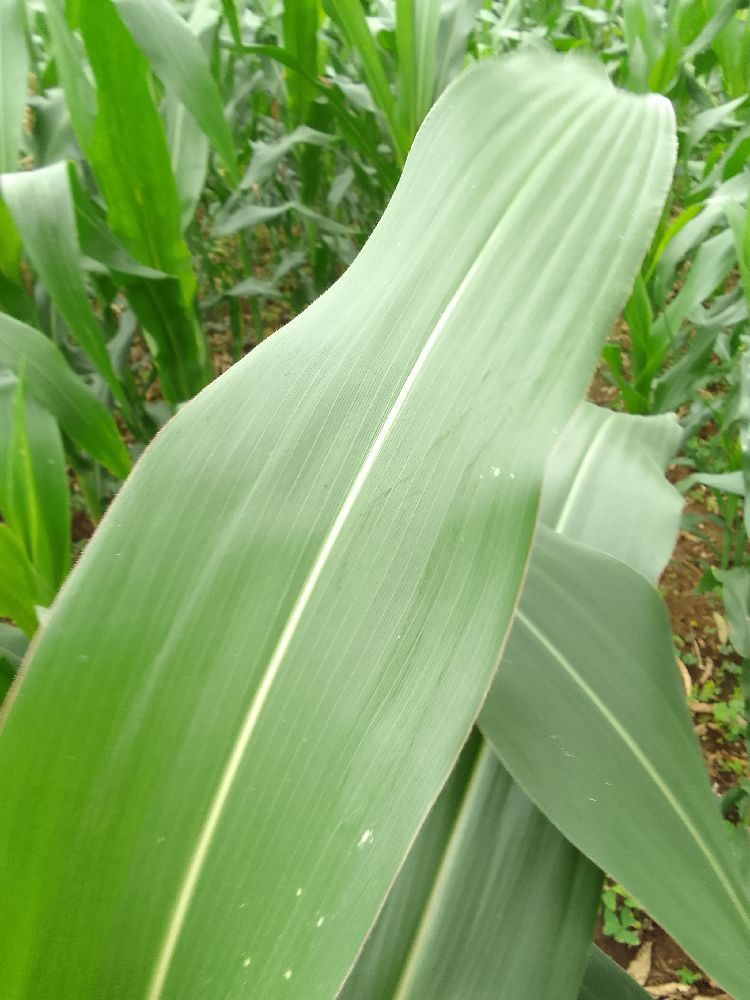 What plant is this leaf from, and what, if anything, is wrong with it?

maize, healthy
